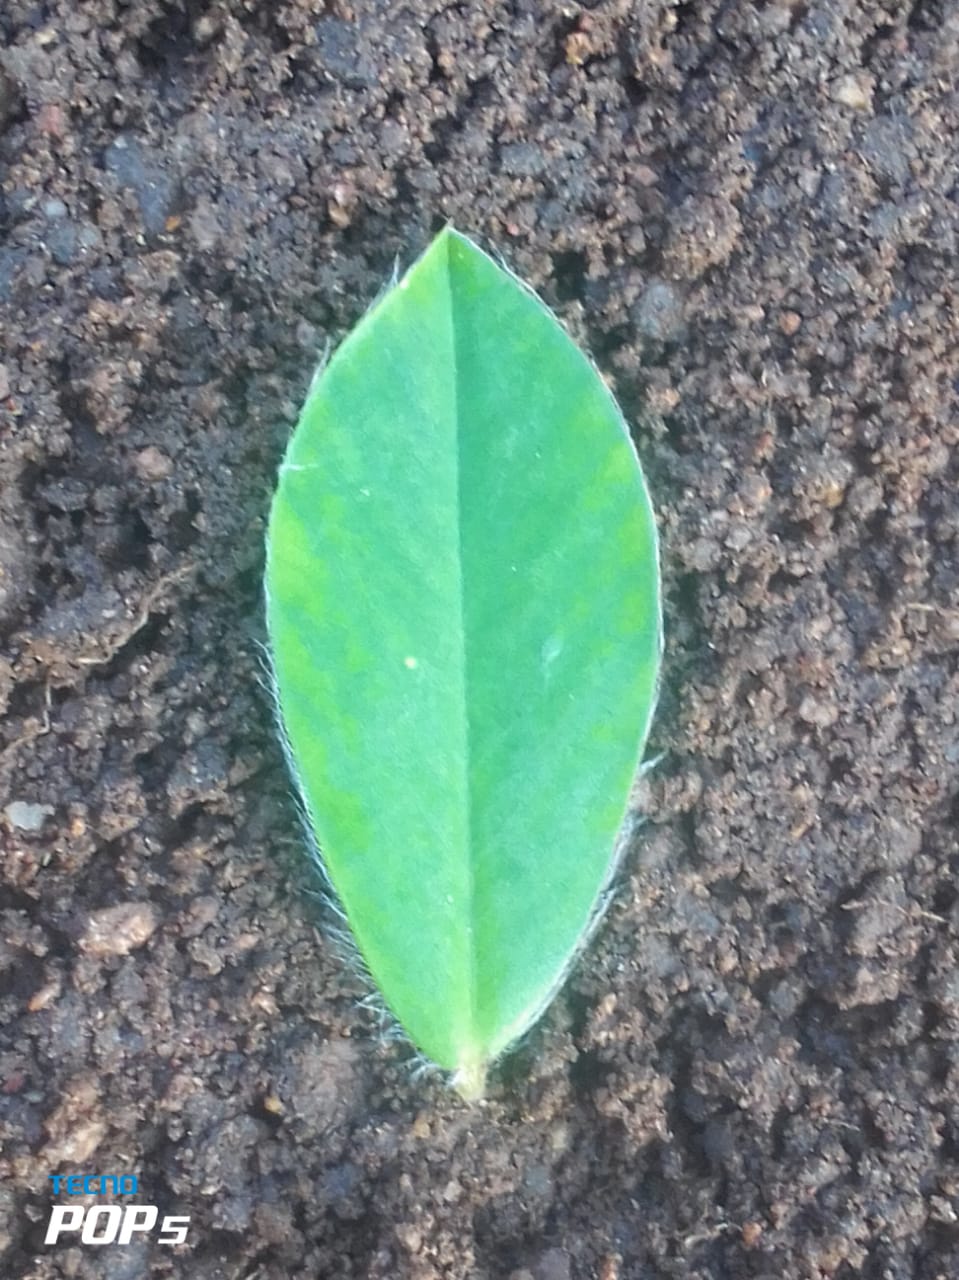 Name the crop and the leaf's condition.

peanut, healthy leaves
